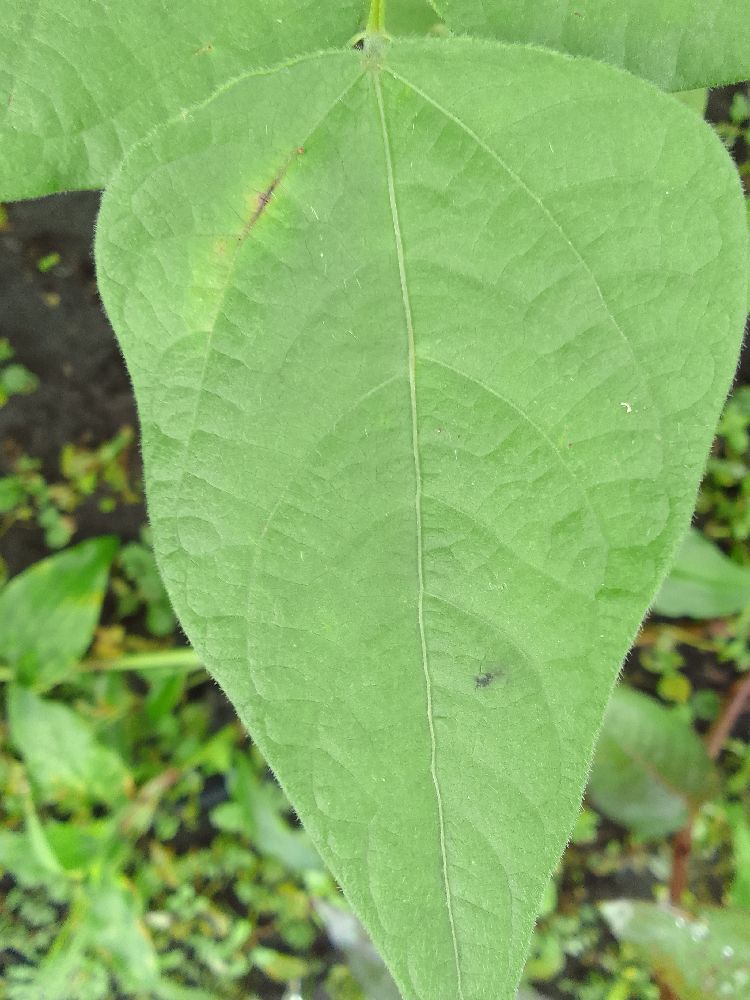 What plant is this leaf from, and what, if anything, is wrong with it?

common bean, healthy
